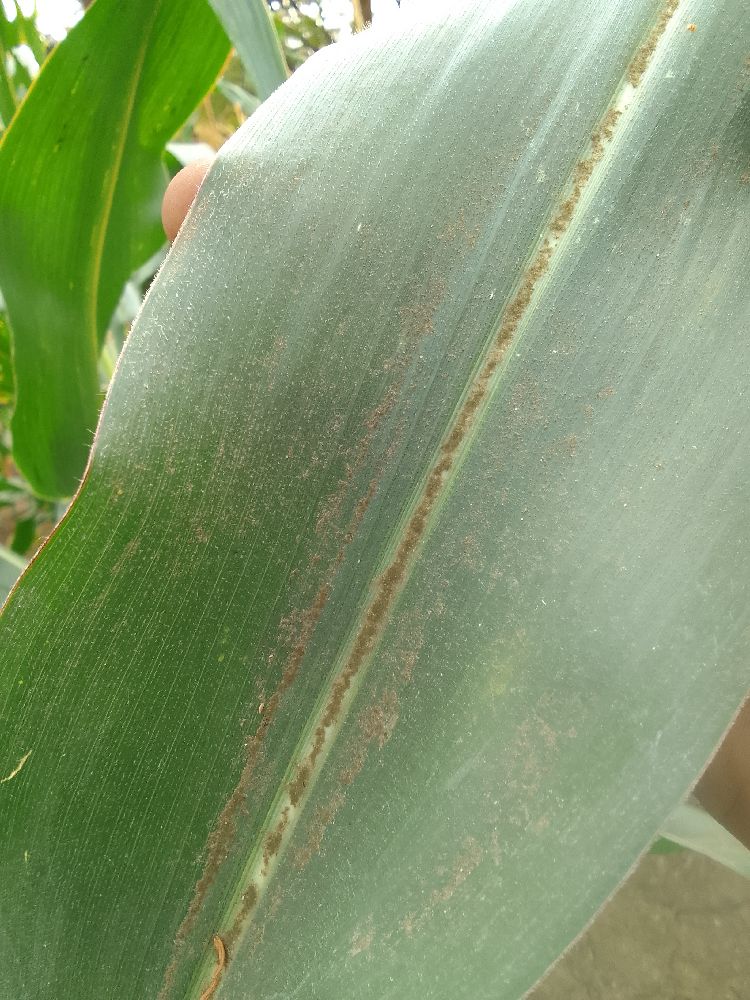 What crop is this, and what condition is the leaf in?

maize, healthy
